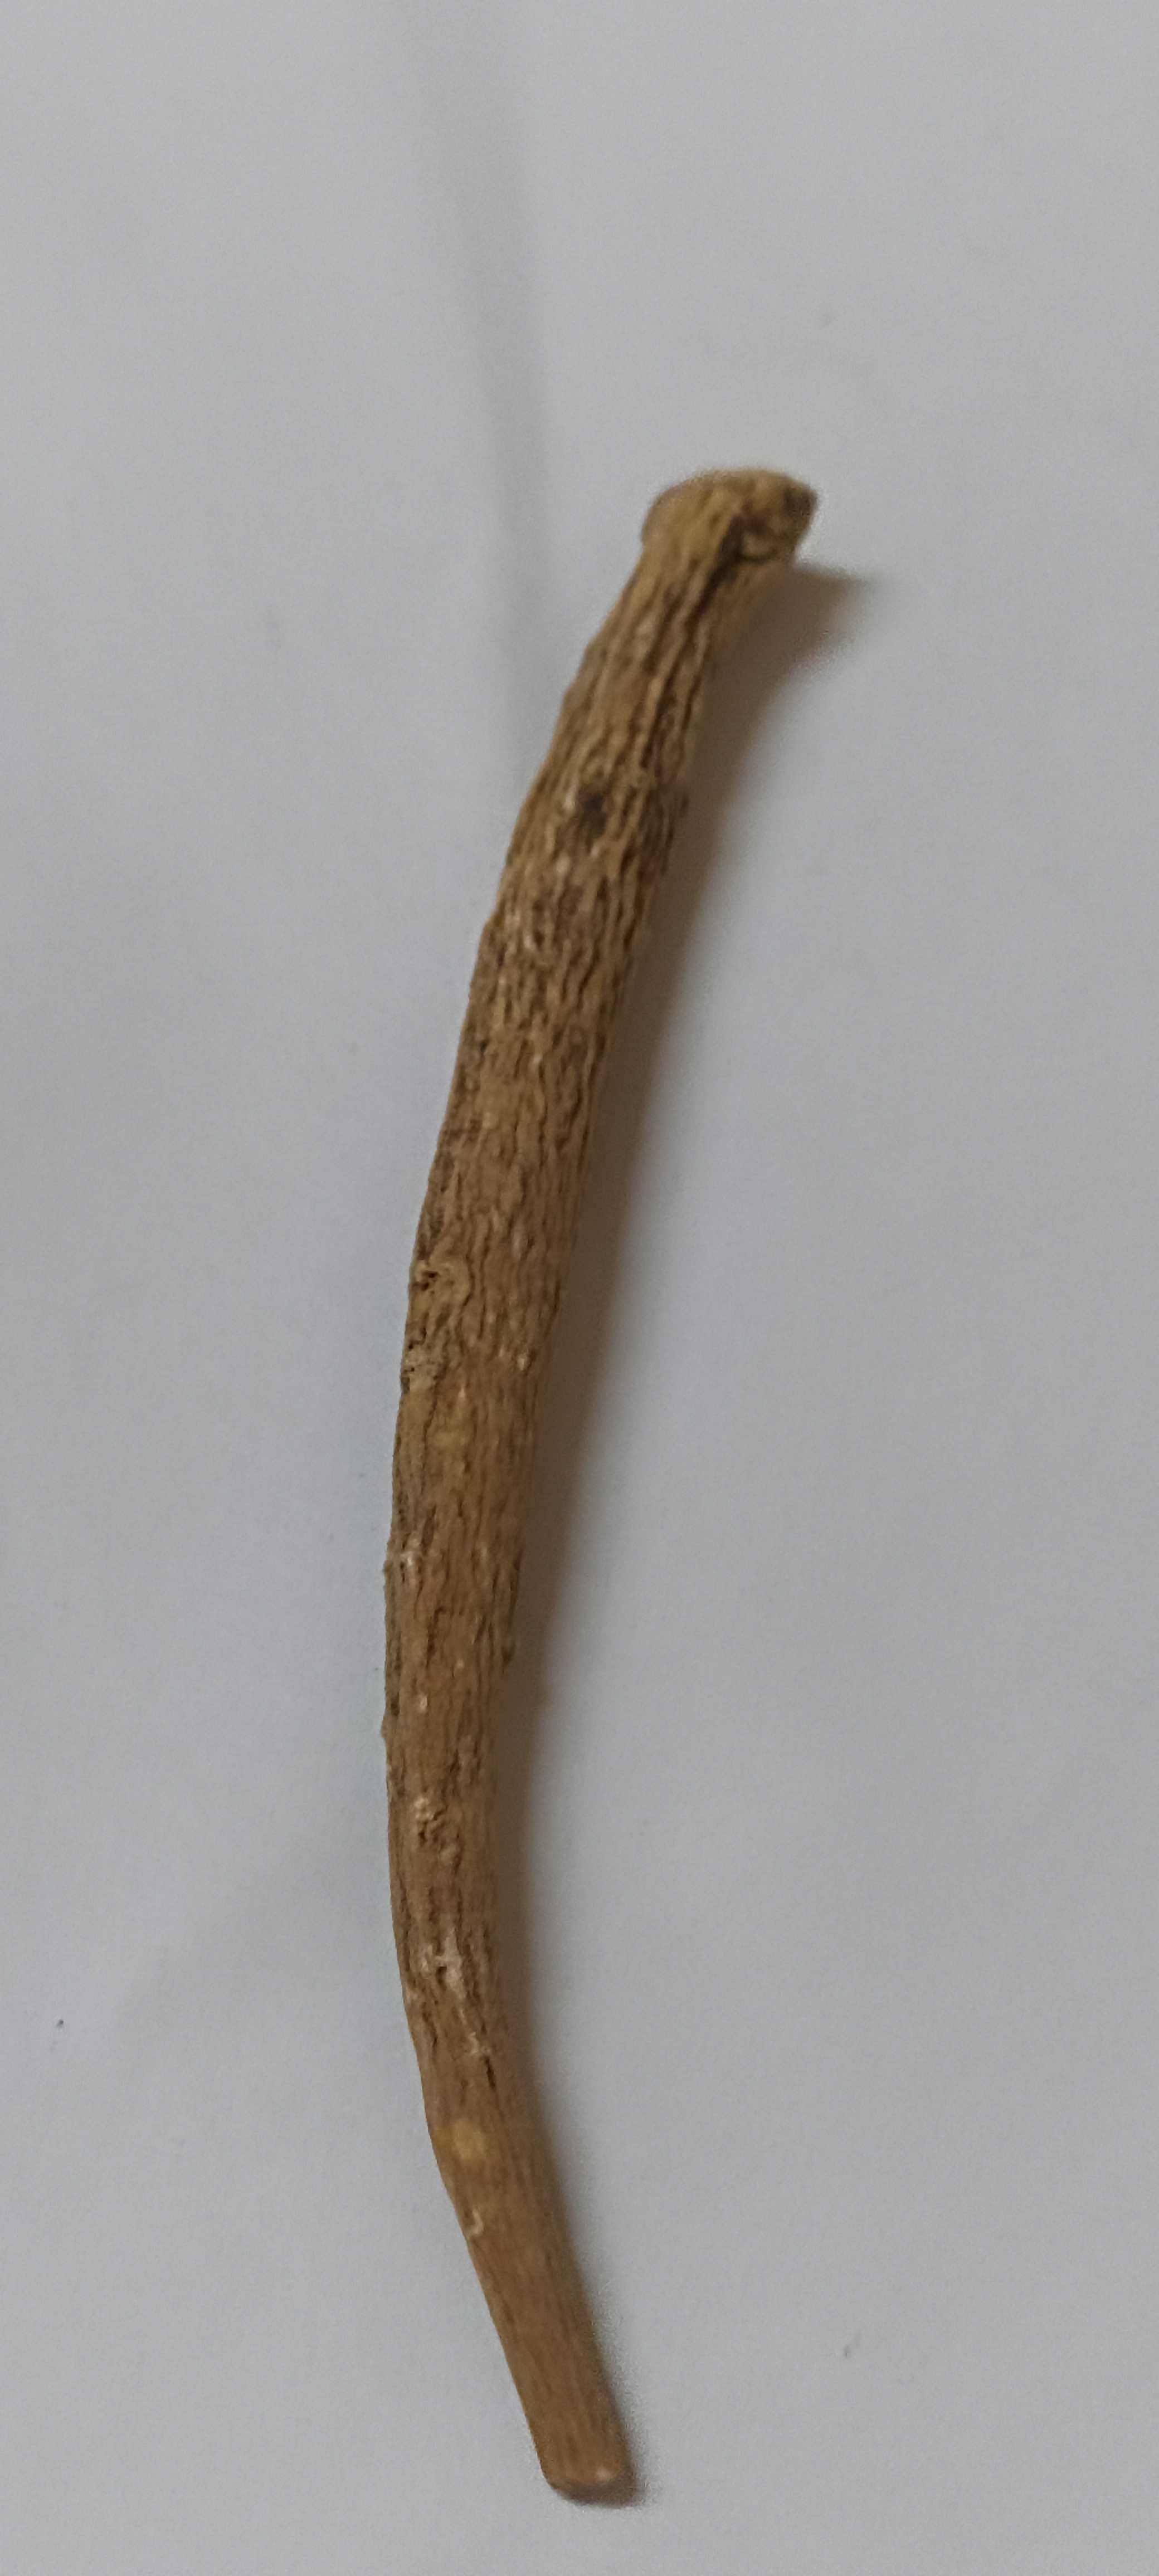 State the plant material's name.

ashwagandha
